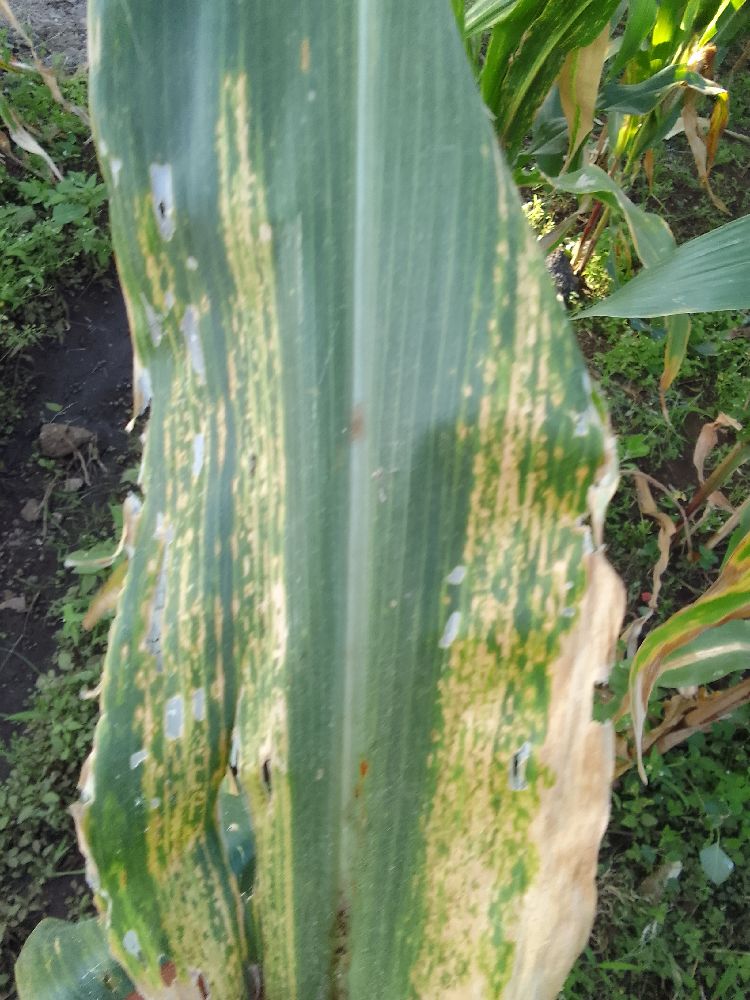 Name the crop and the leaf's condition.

maize, maize lethal necrosis
